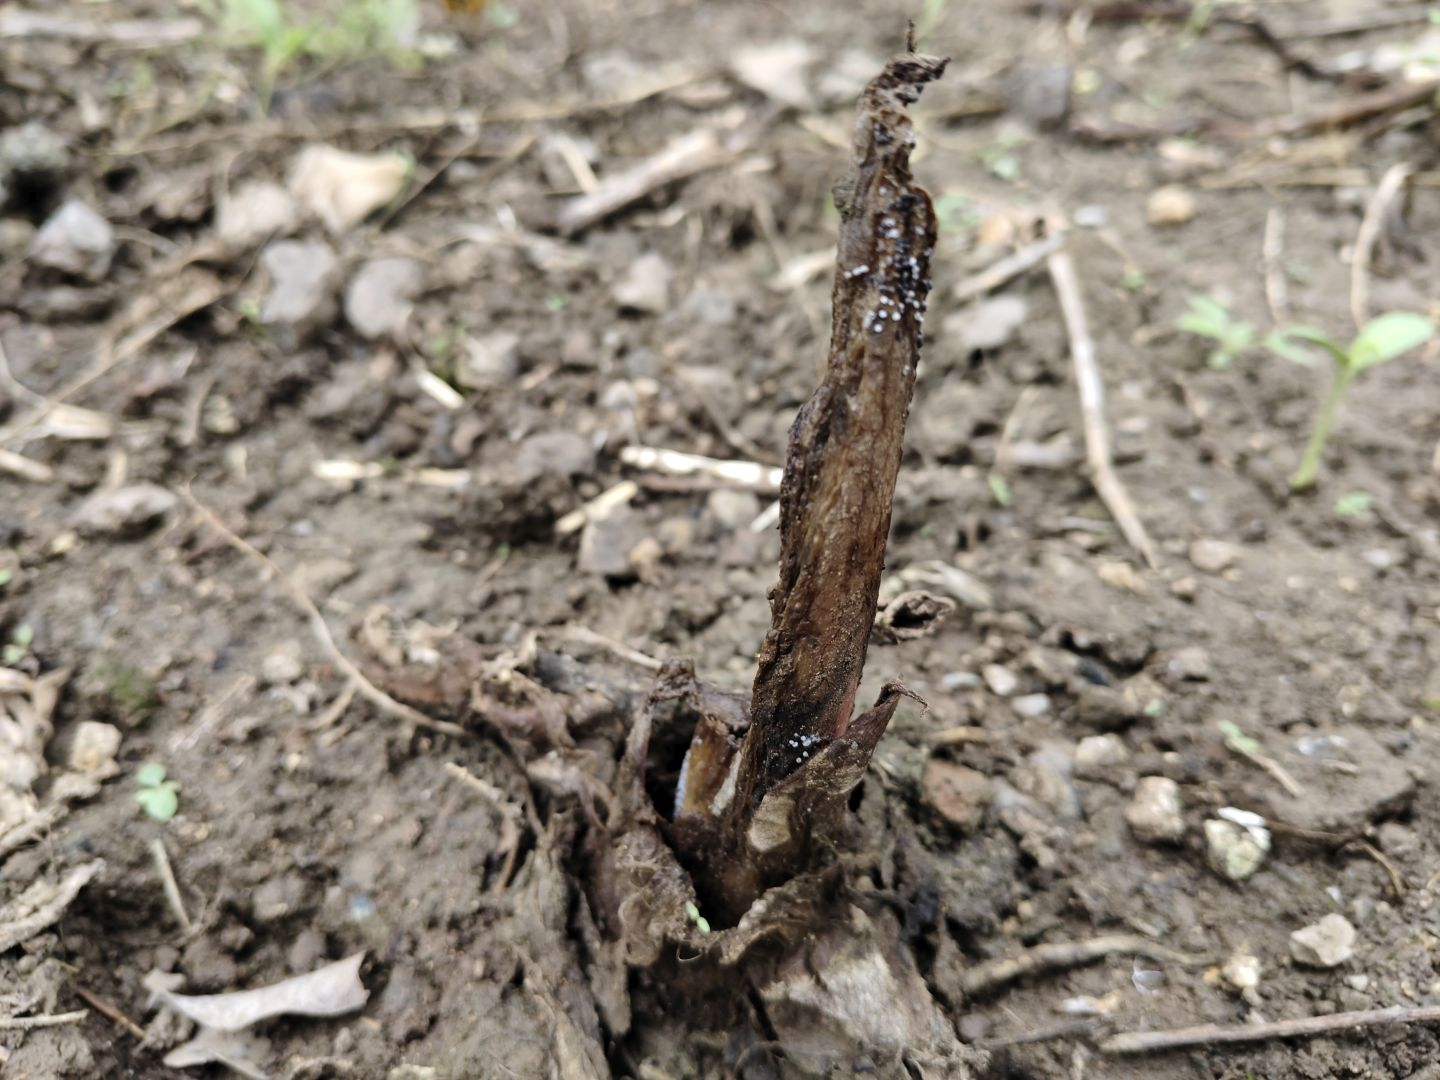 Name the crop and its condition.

taro, root rot
